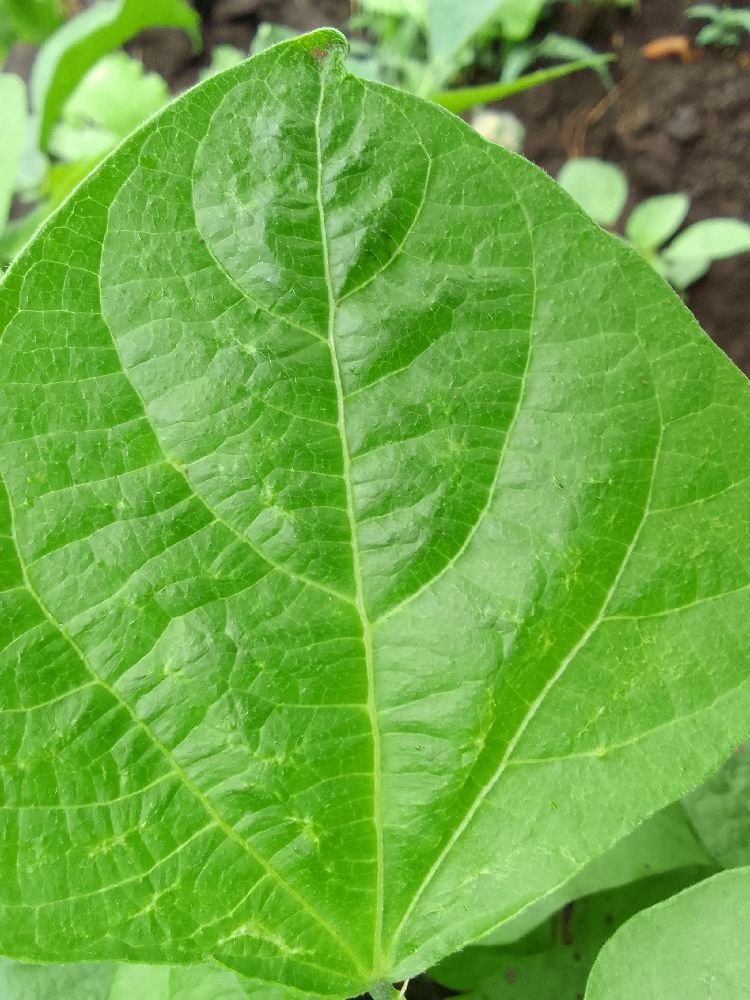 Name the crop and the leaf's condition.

common bean, healthy
